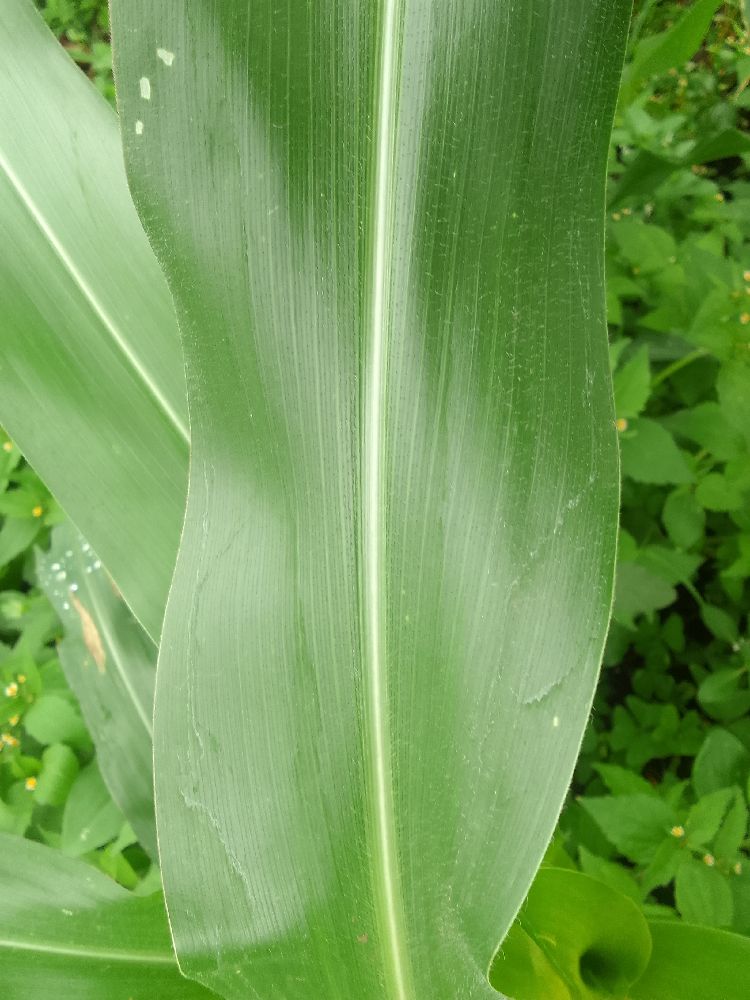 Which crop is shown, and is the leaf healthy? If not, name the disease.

maize, healthy
